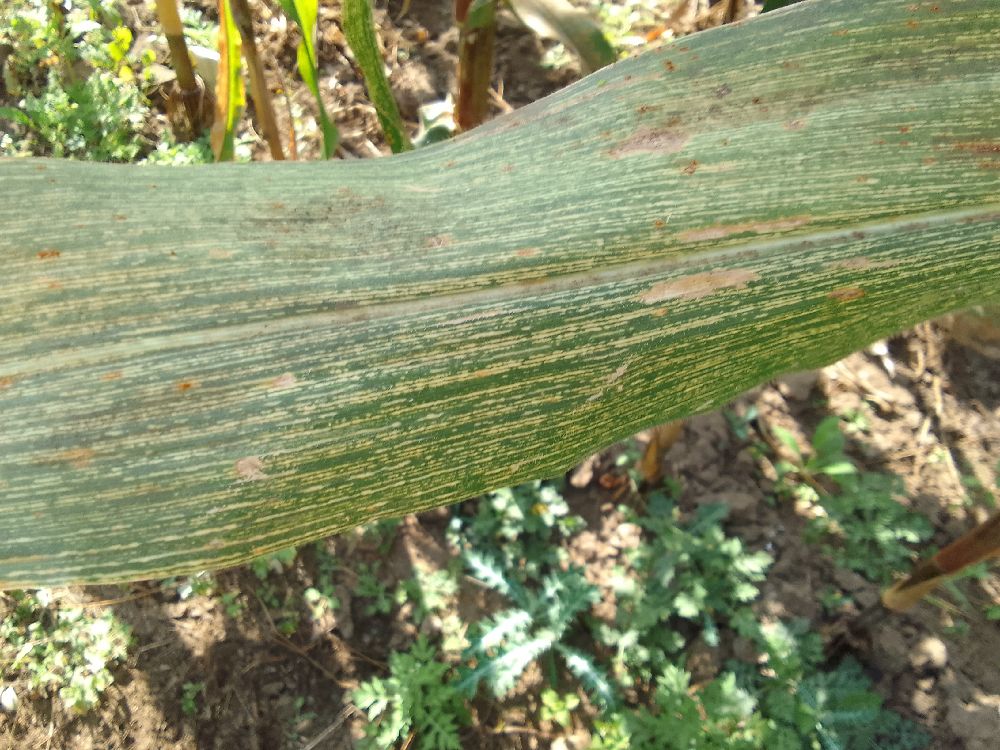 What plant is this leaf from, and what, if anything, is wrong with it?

maize, maize streak virus
